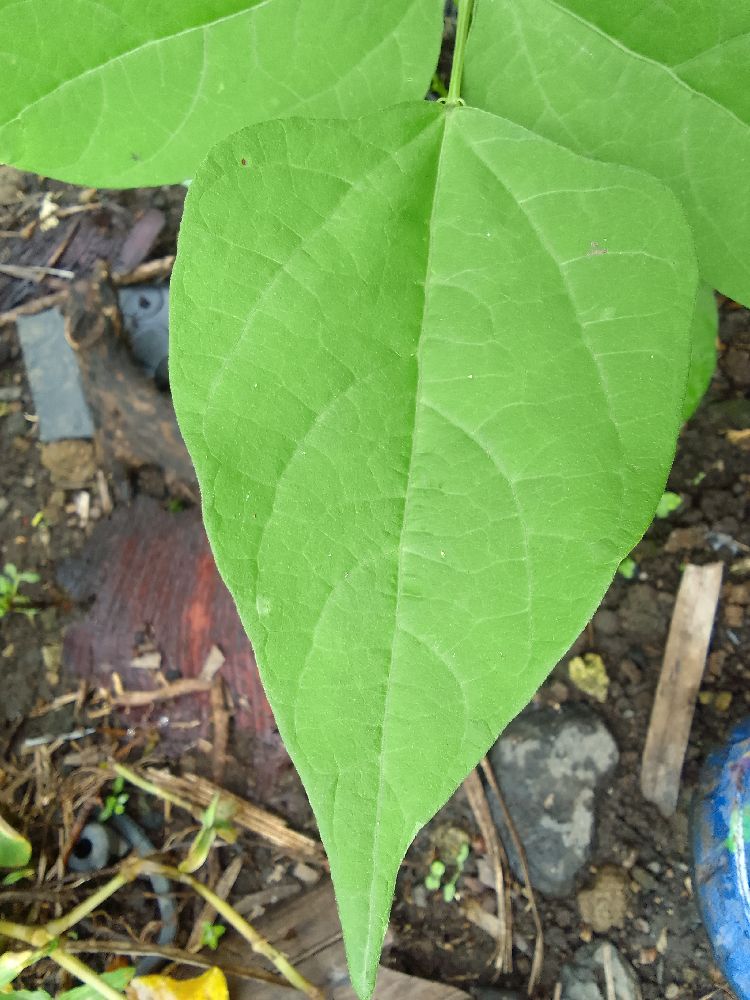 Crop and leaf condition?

common bean, healthy
